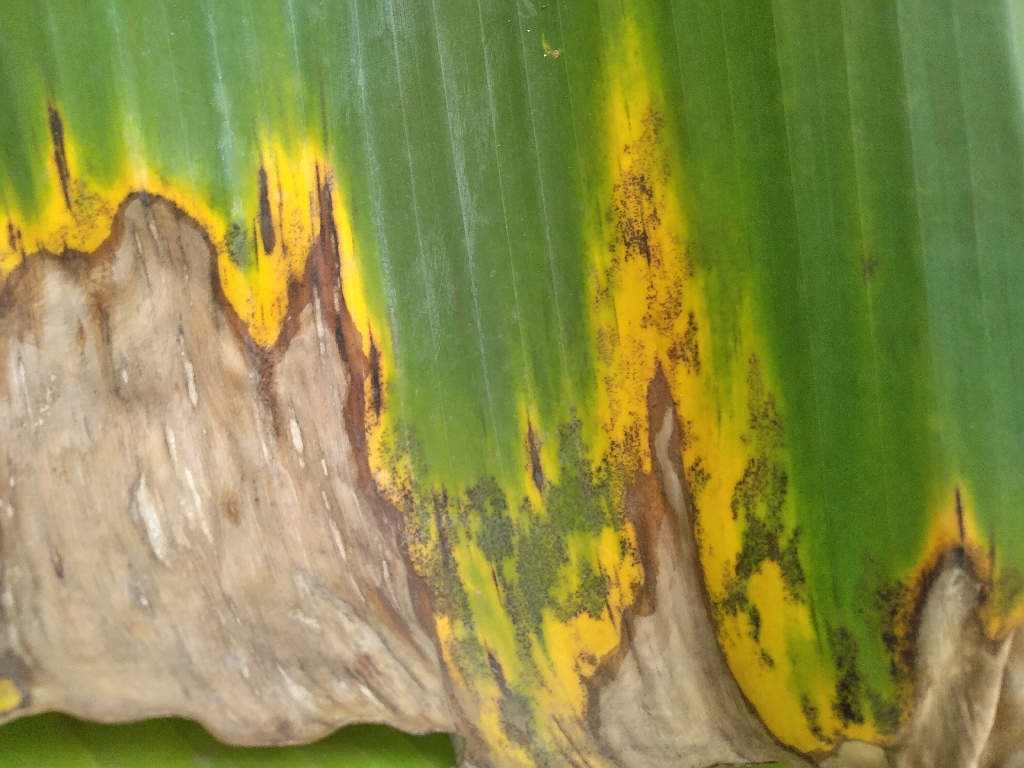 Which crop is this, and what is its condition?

banana, black sigatoka
